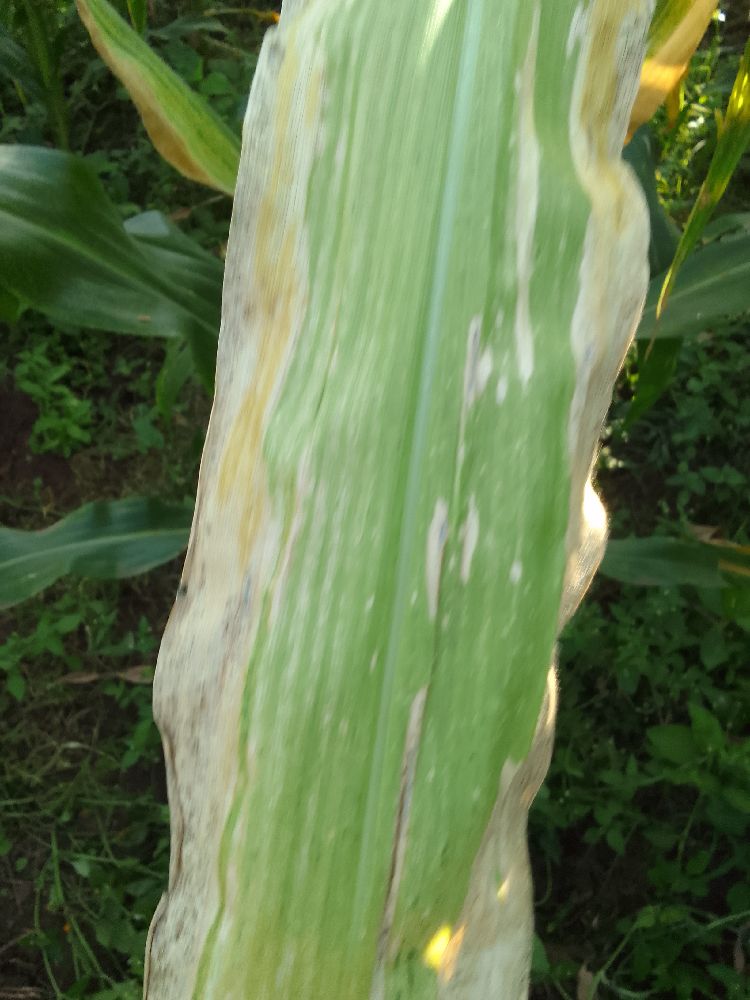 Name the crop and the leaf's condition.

maize, maize lethal necrosis
